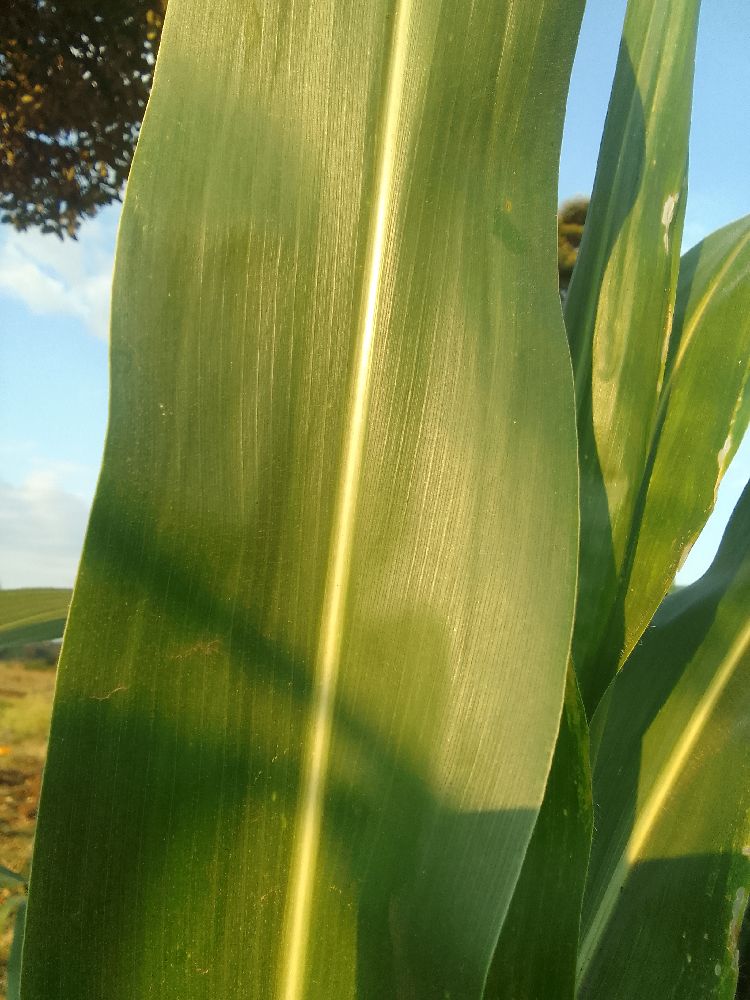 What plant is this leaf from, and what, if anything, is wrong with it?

maize, healthy
